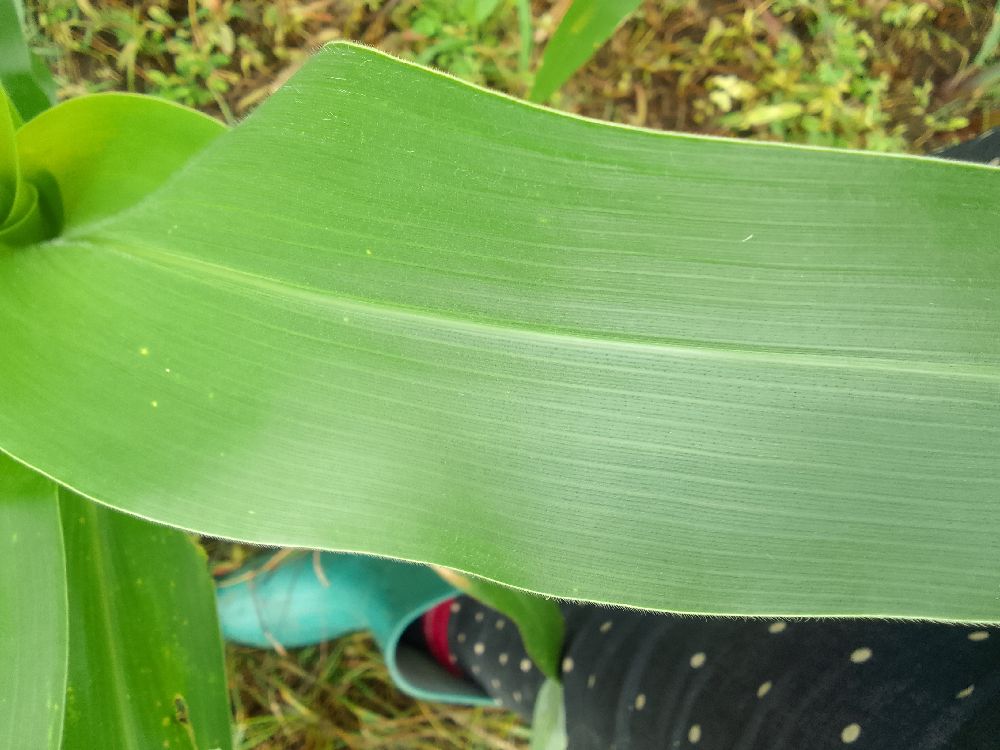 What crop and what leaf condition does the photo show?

maize, healthy
